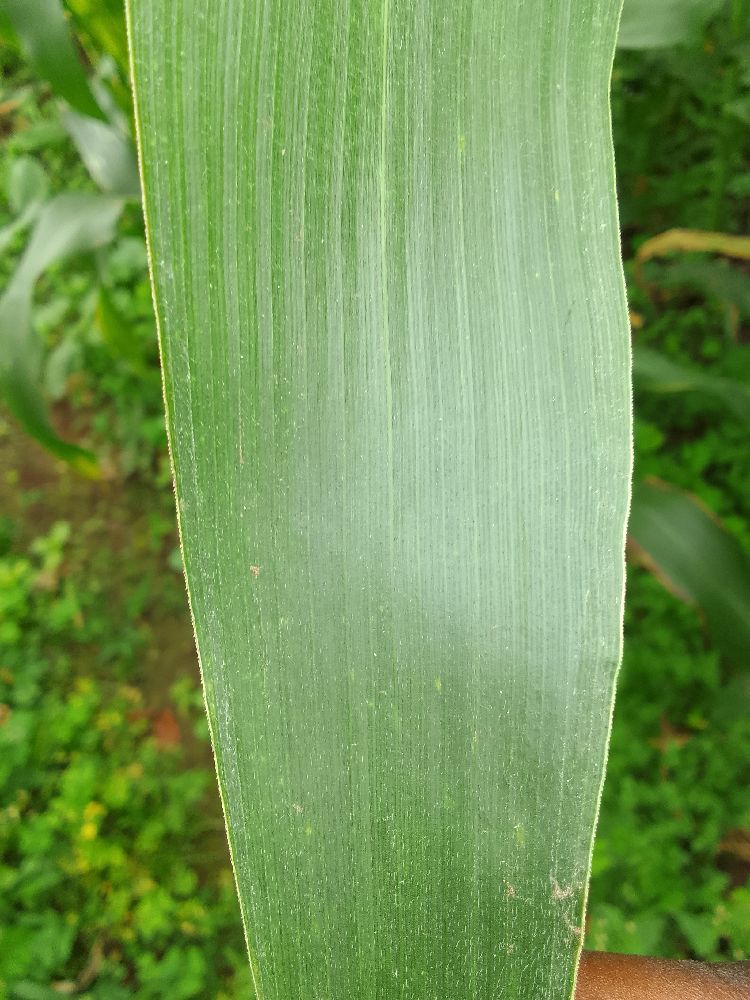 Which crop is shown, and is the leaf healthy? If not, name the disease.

maize, healthy
